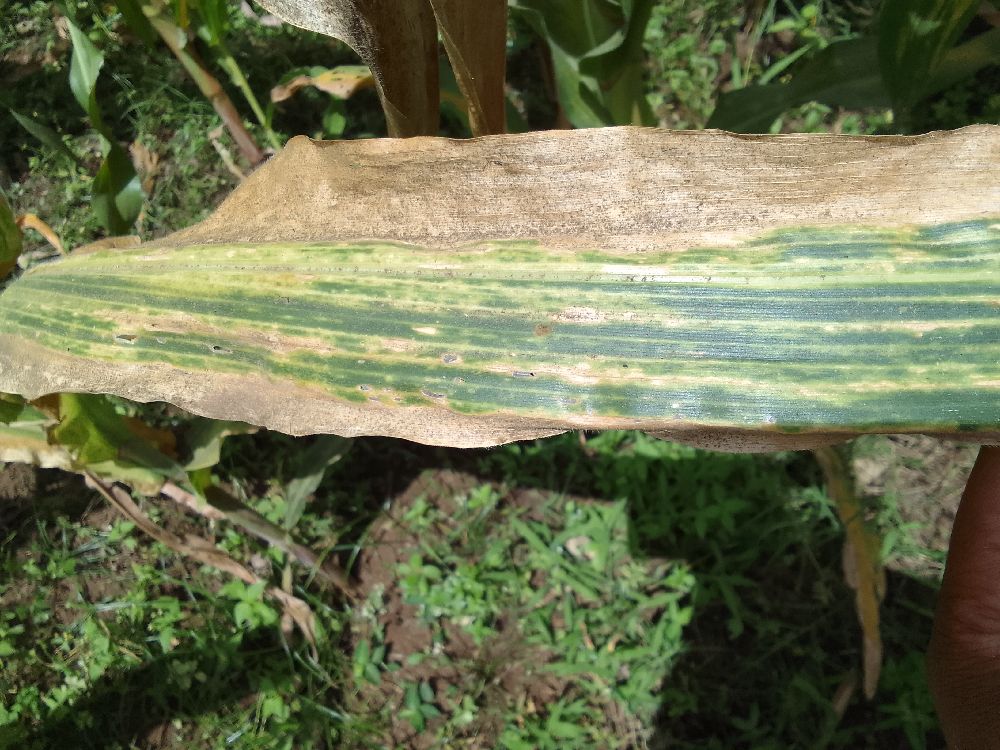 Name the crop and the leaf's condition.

maize, maize lethal necrosis
